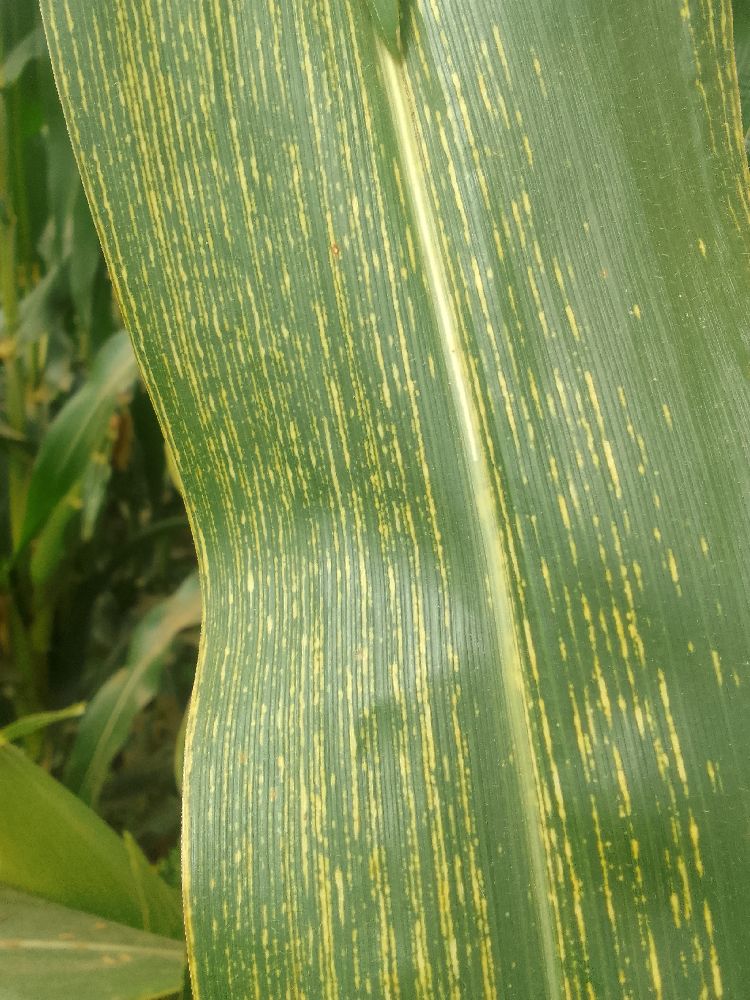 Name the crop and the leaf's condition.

maize, maize streak virus
